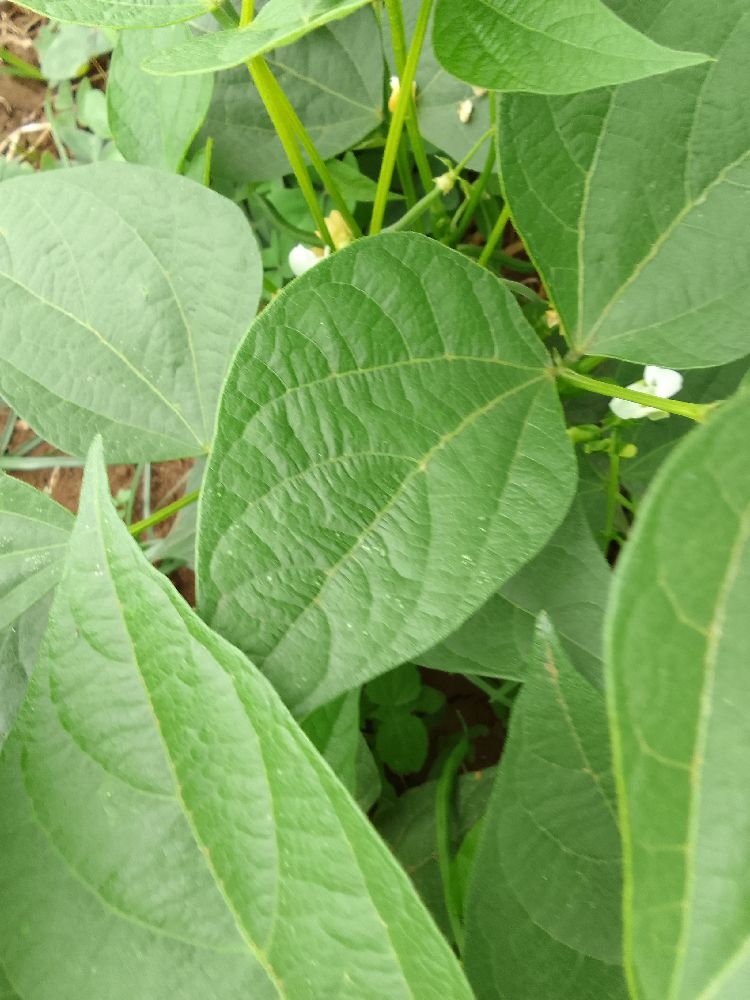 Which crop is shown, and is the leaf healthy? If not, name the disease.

common bean, healthy
